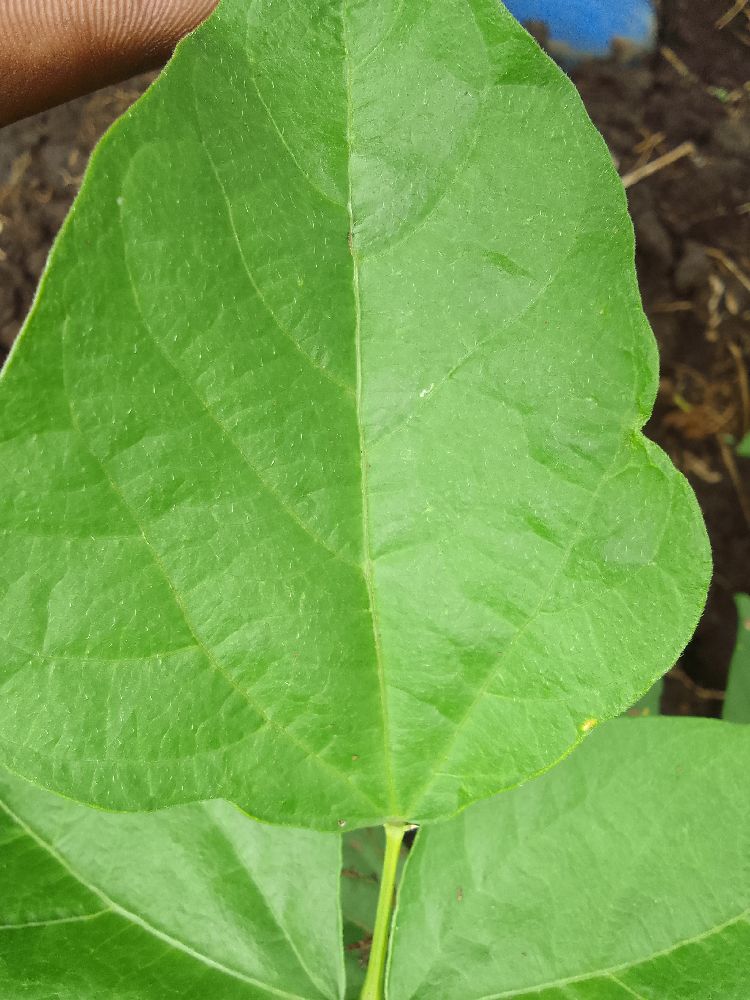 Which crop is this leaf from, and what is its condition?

common bean, healthy
